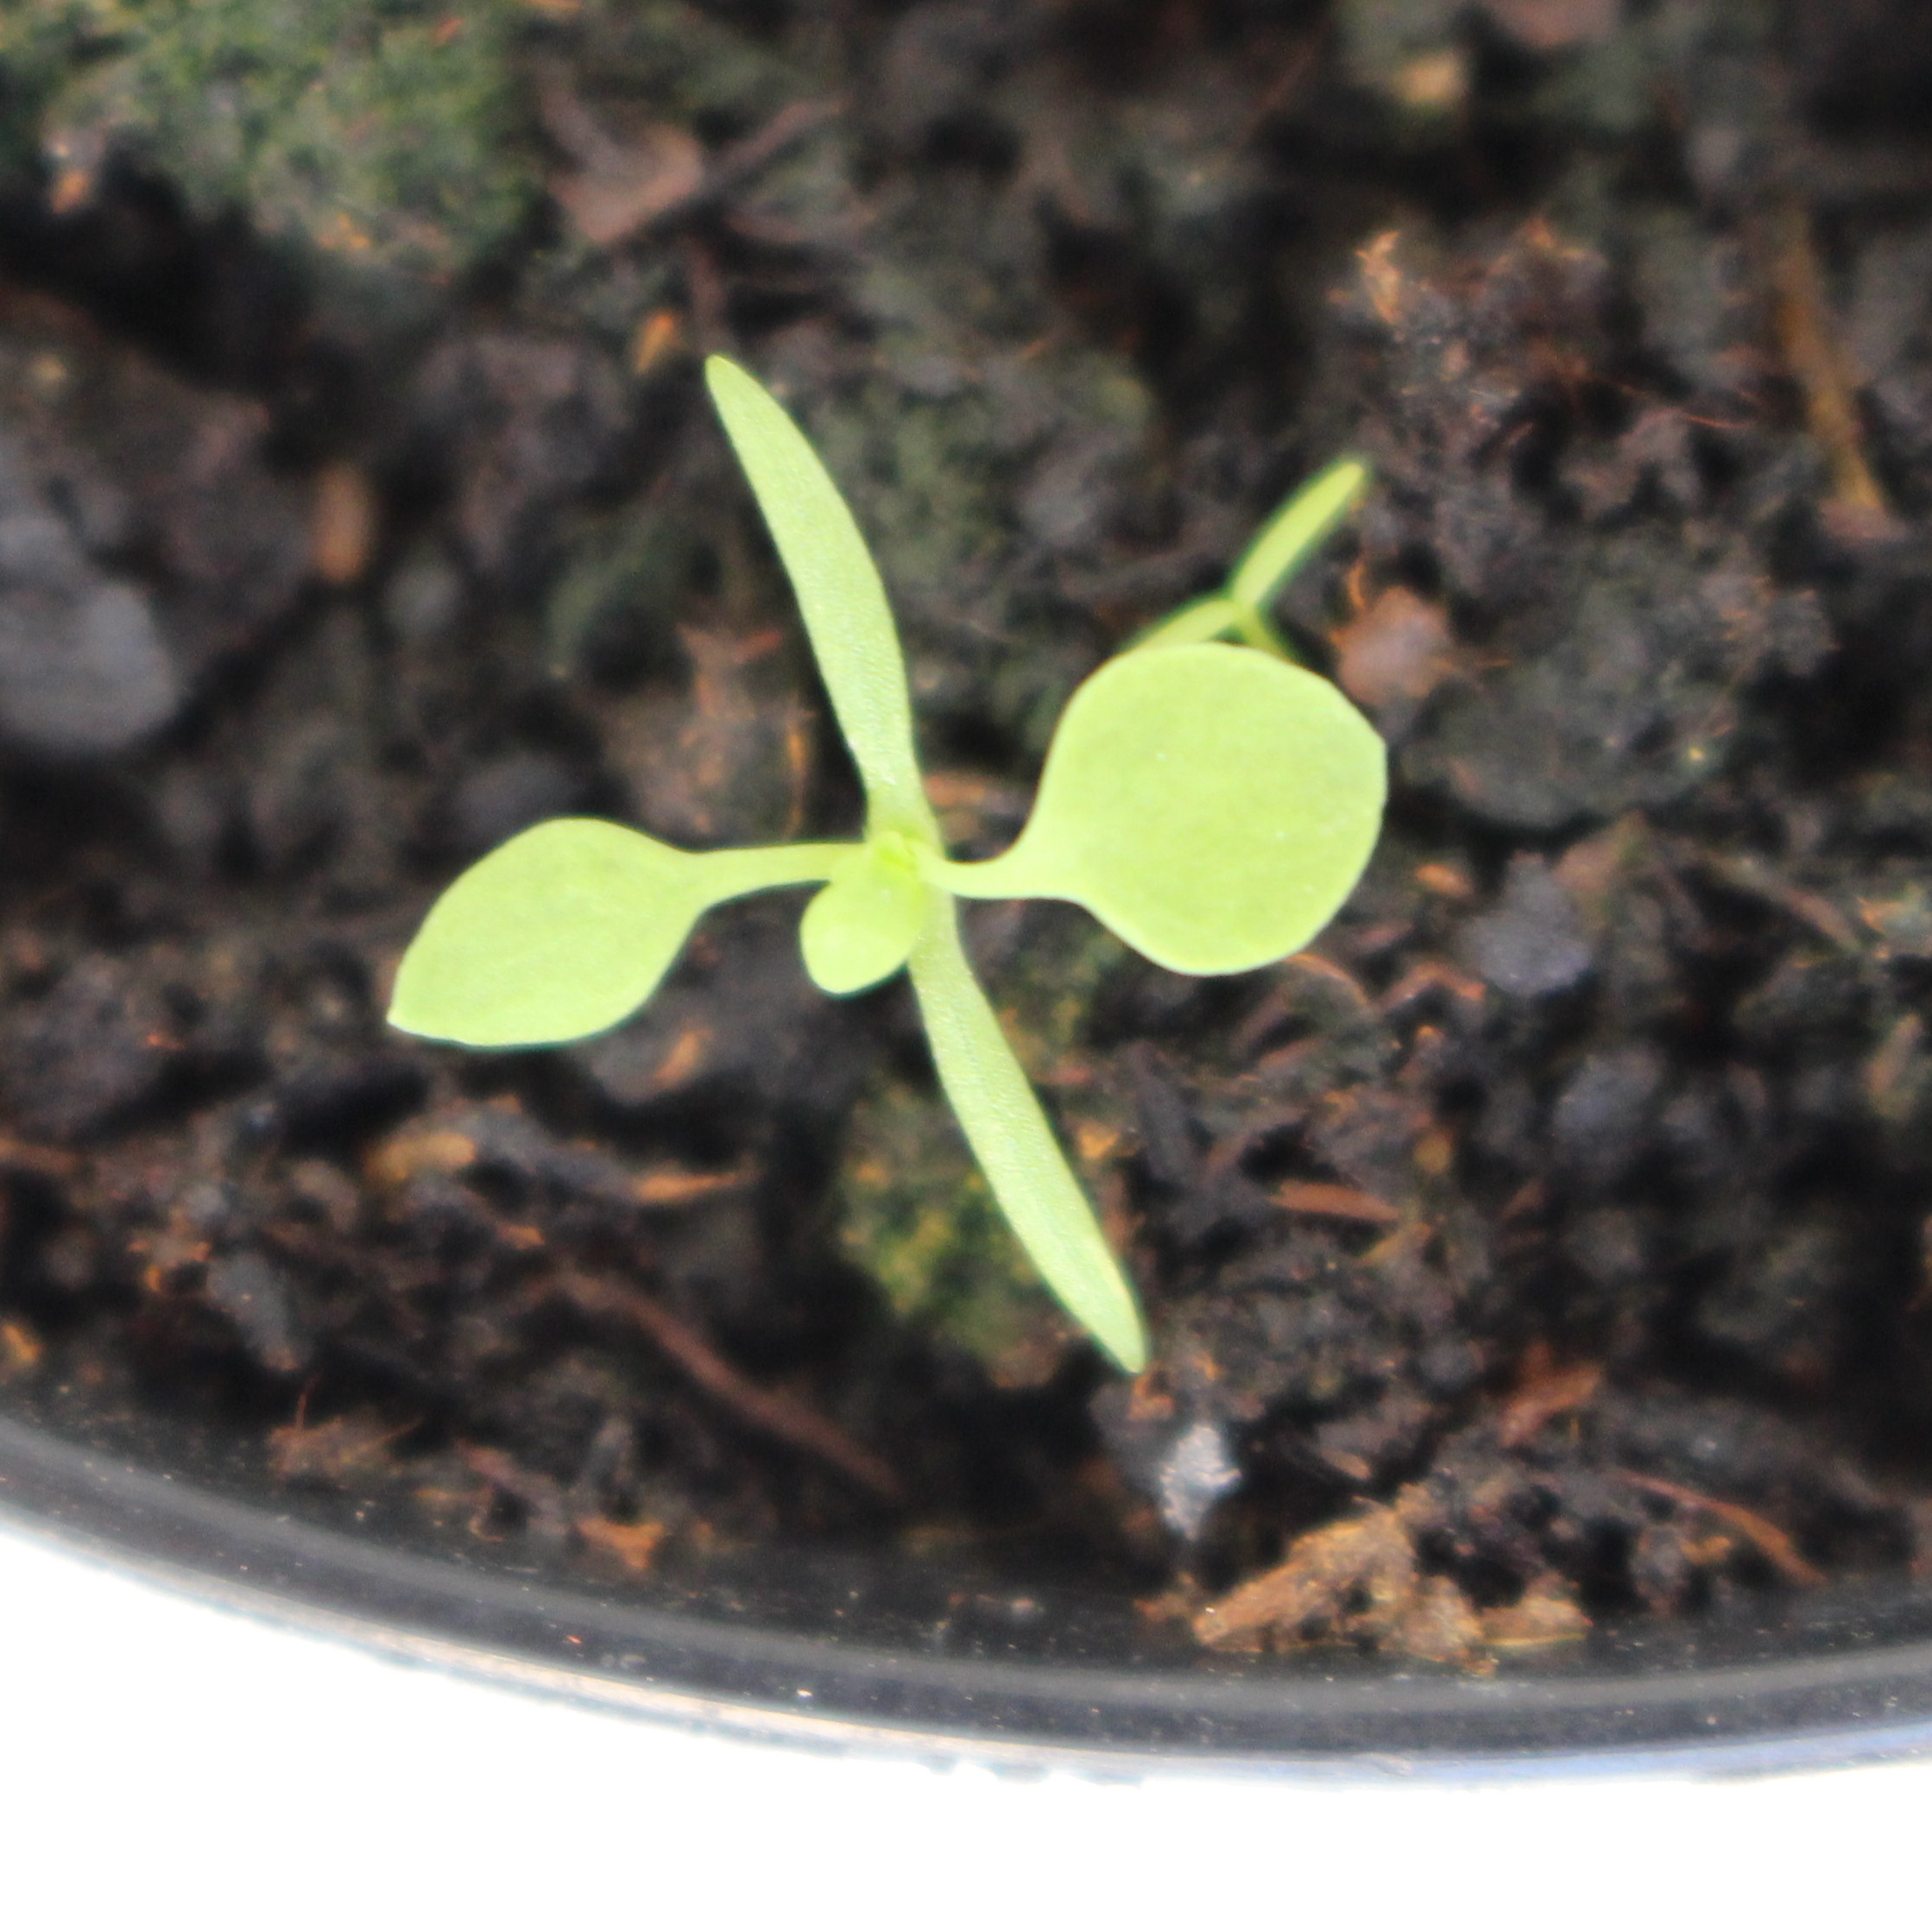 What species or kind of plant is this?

Papaver rhoeas
